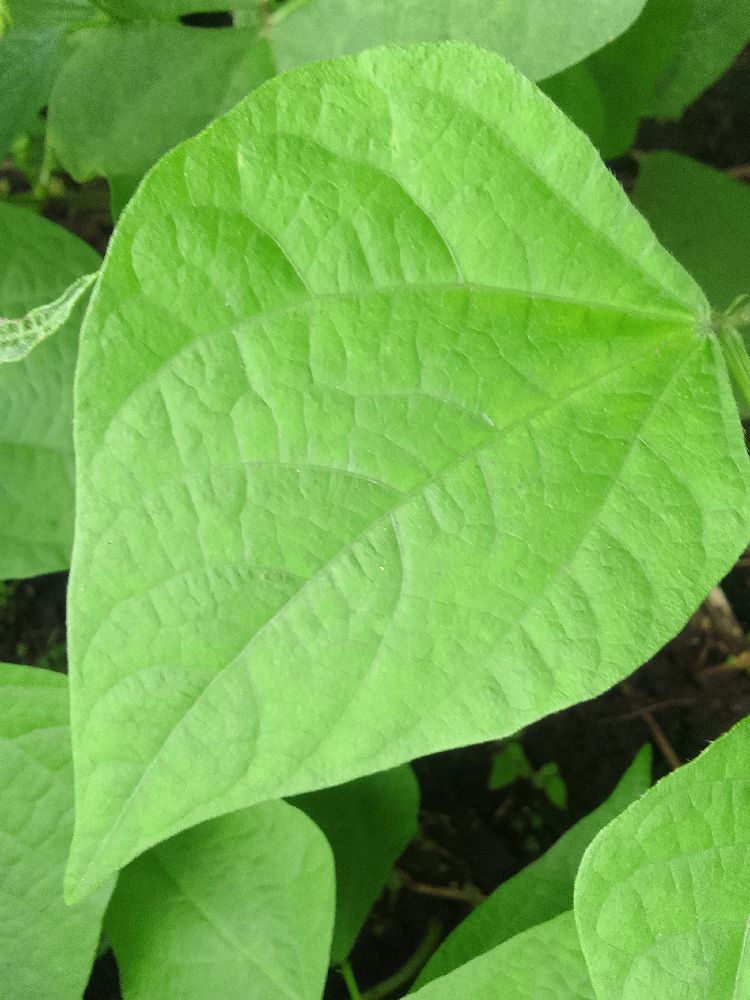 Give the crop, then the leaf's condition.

common bean, healthy
